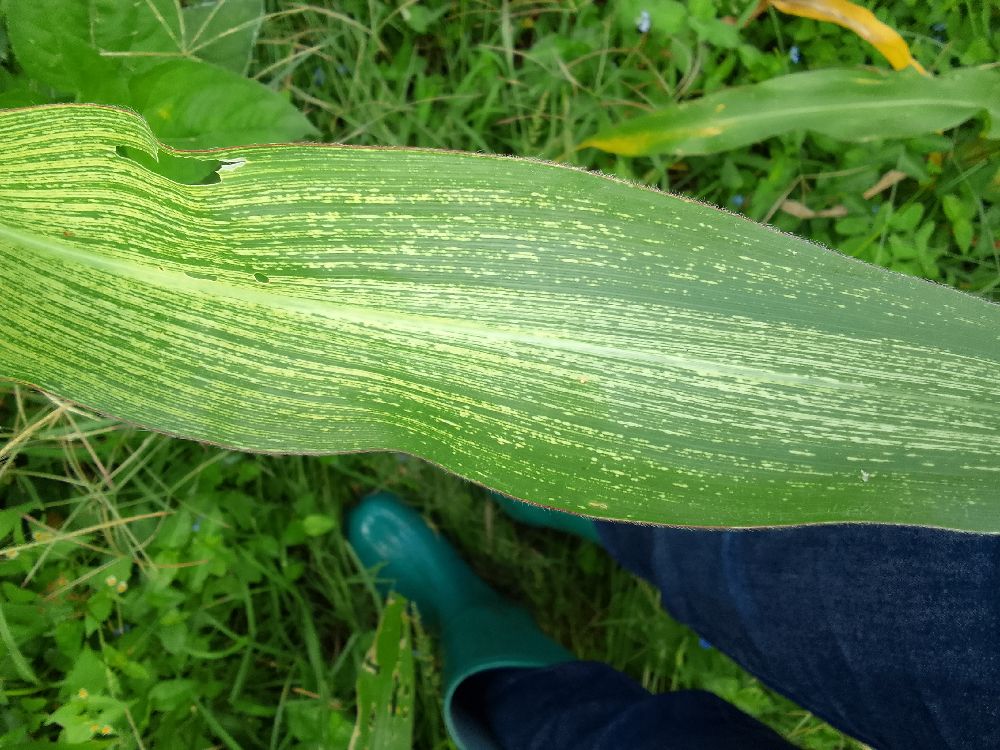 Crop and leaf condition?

maize, maize streak virus
